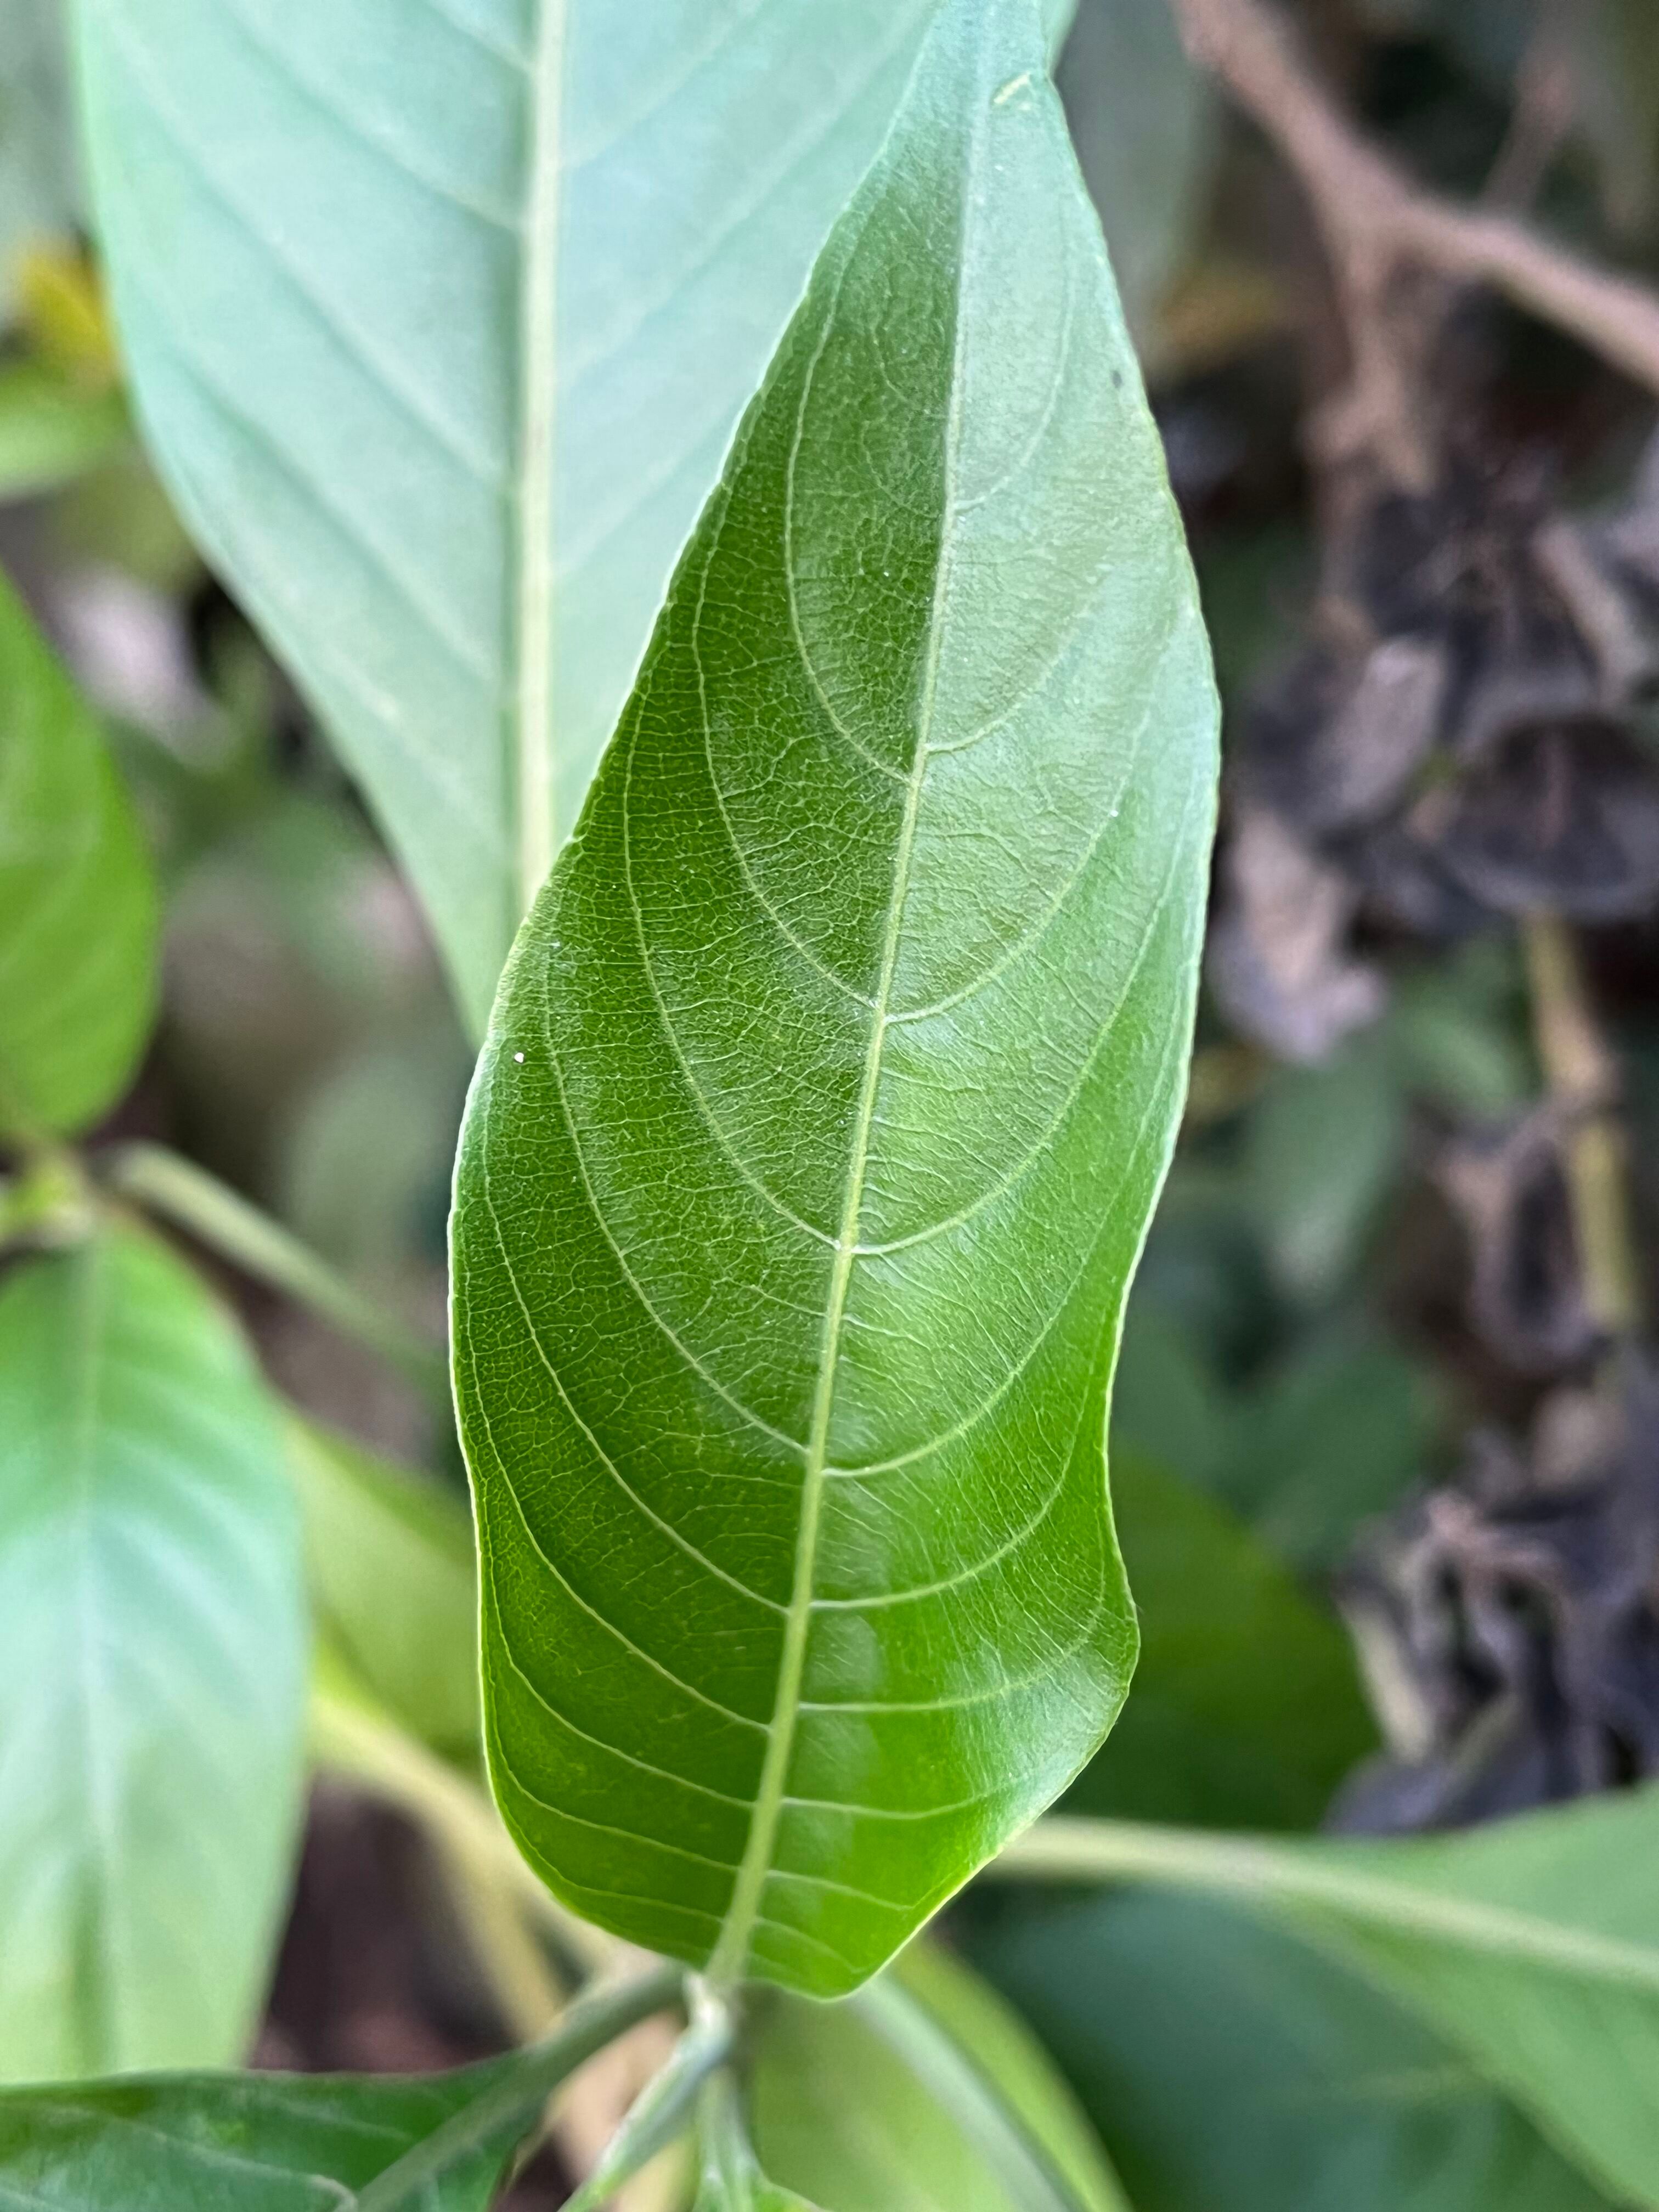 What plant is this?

vasaka
